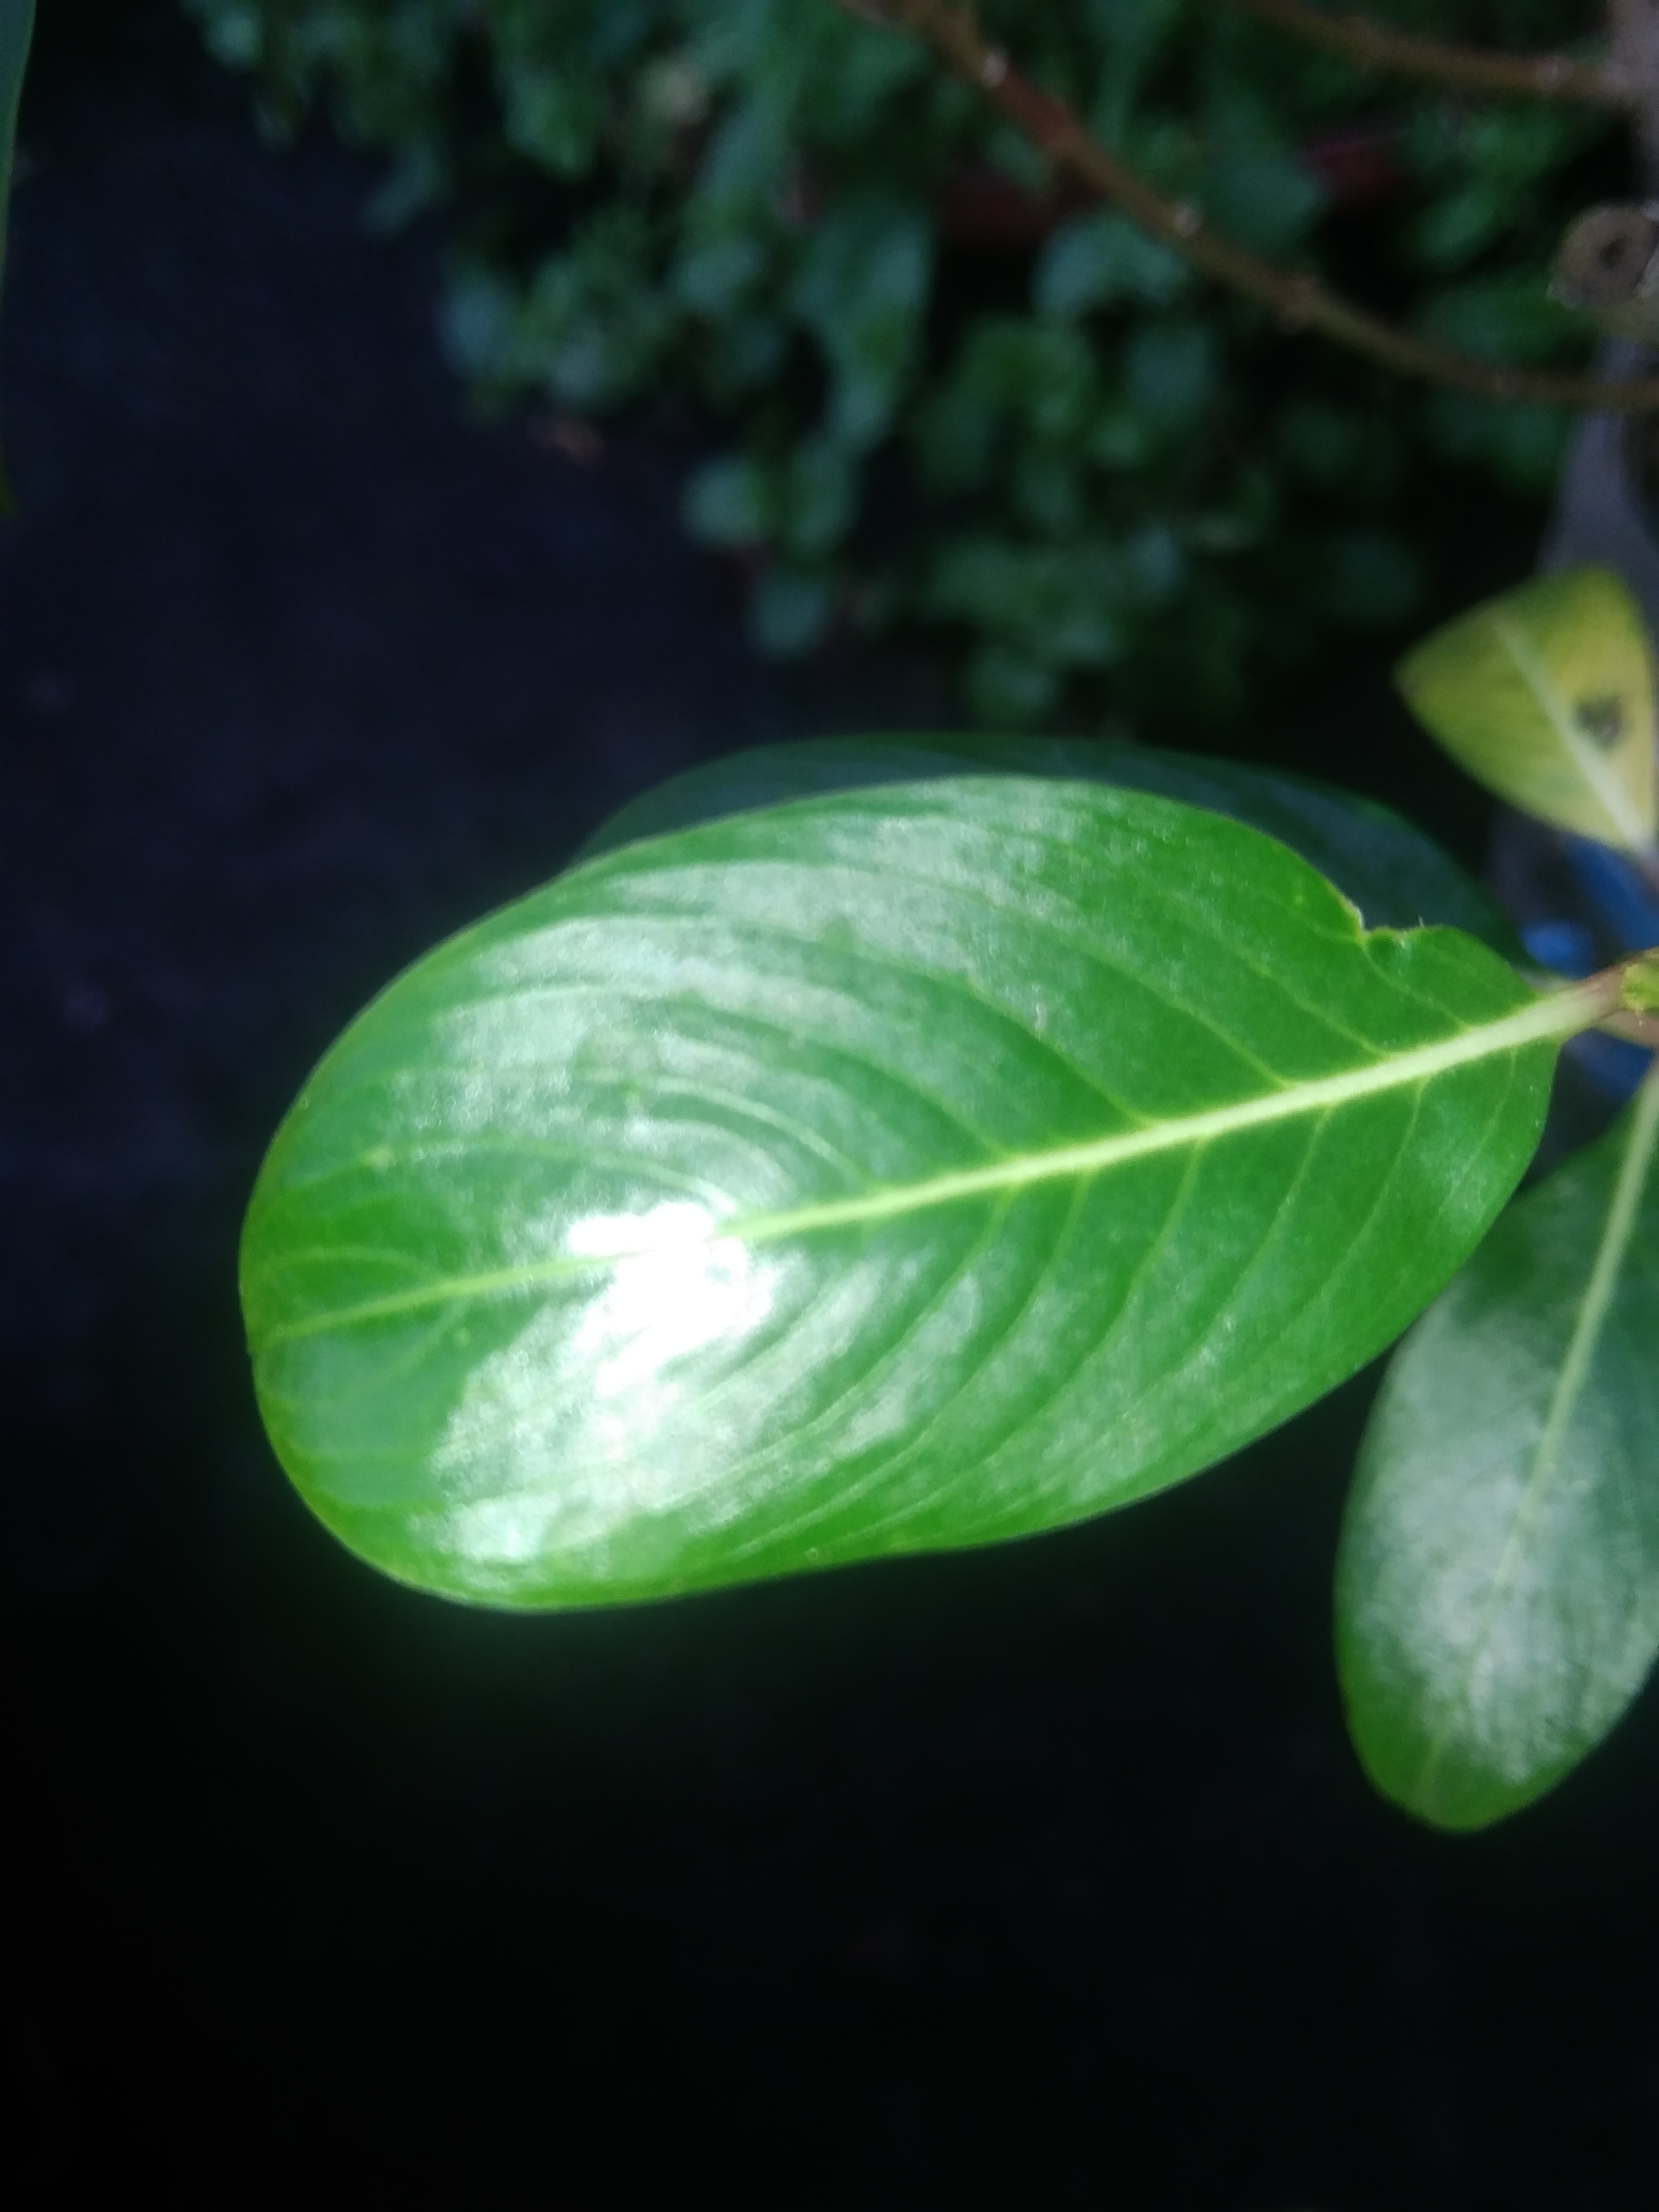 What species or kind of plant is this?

rose periwinkle
